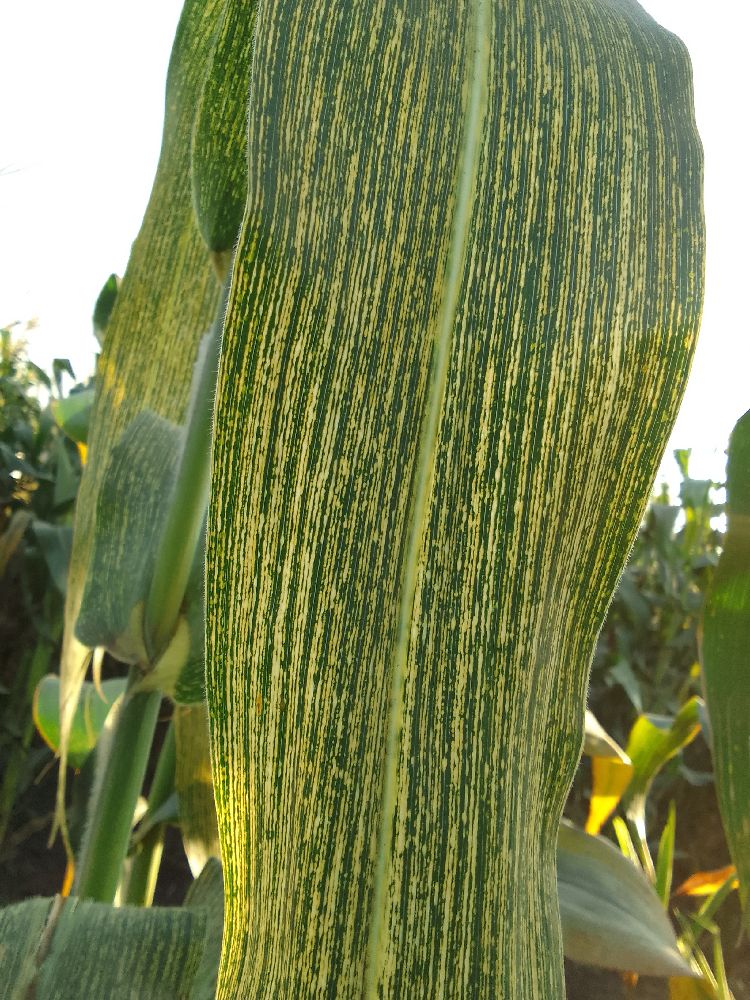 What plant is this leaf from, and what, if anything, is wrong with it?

maize, maize streak virus
